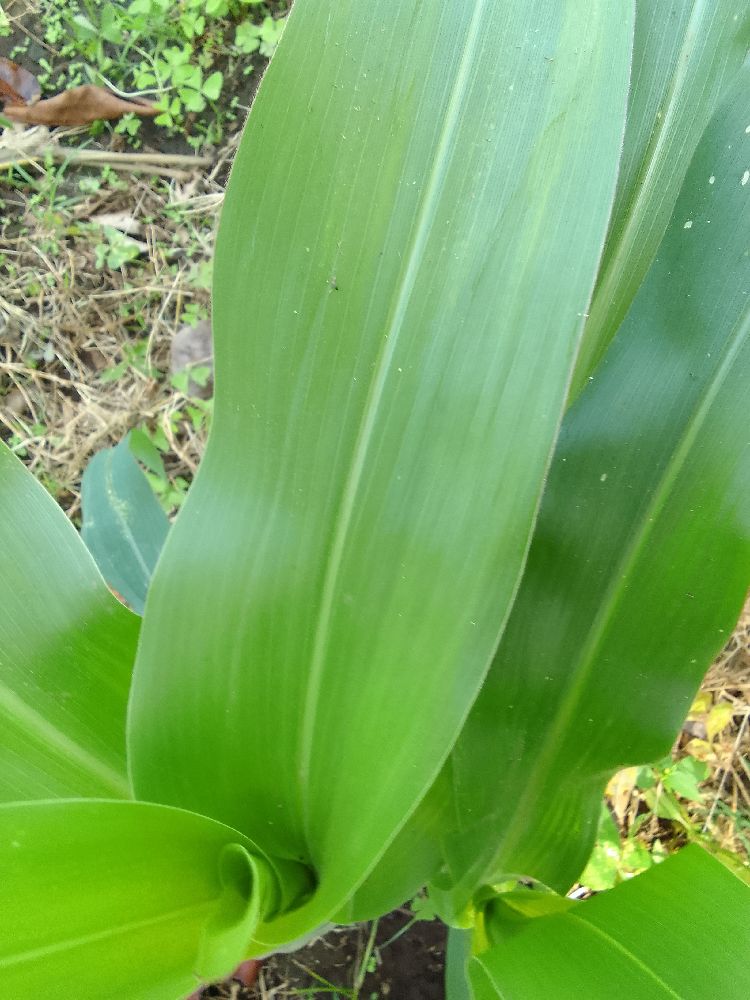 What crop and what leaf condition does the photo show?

maize, healthy
